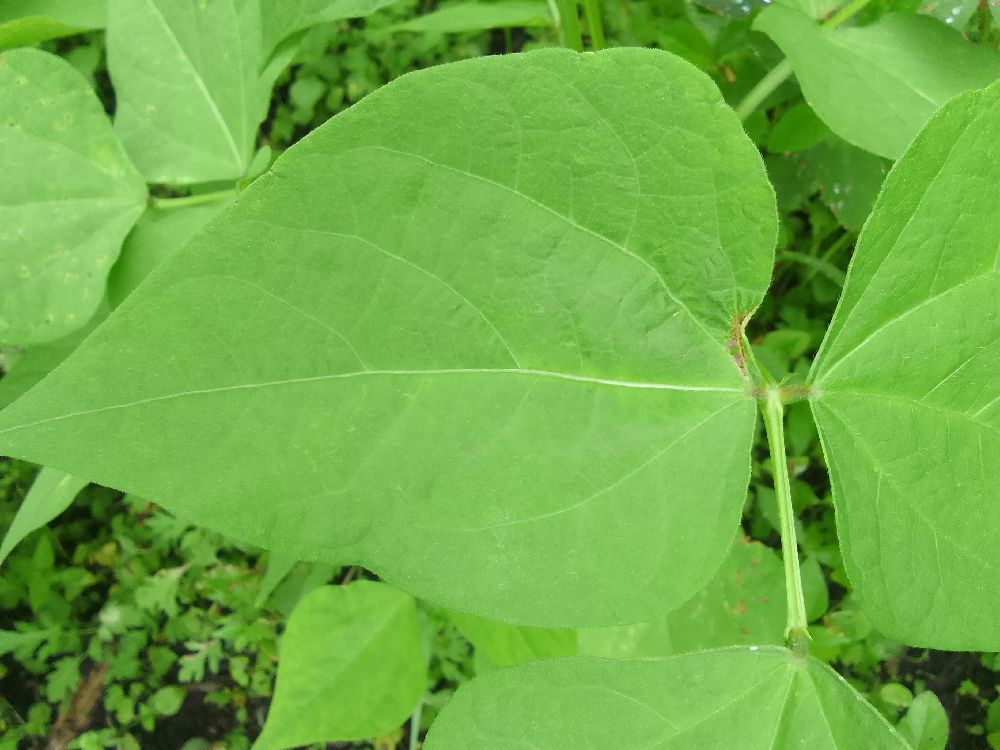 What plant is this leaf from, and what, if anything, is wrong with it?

common bean, healthy
